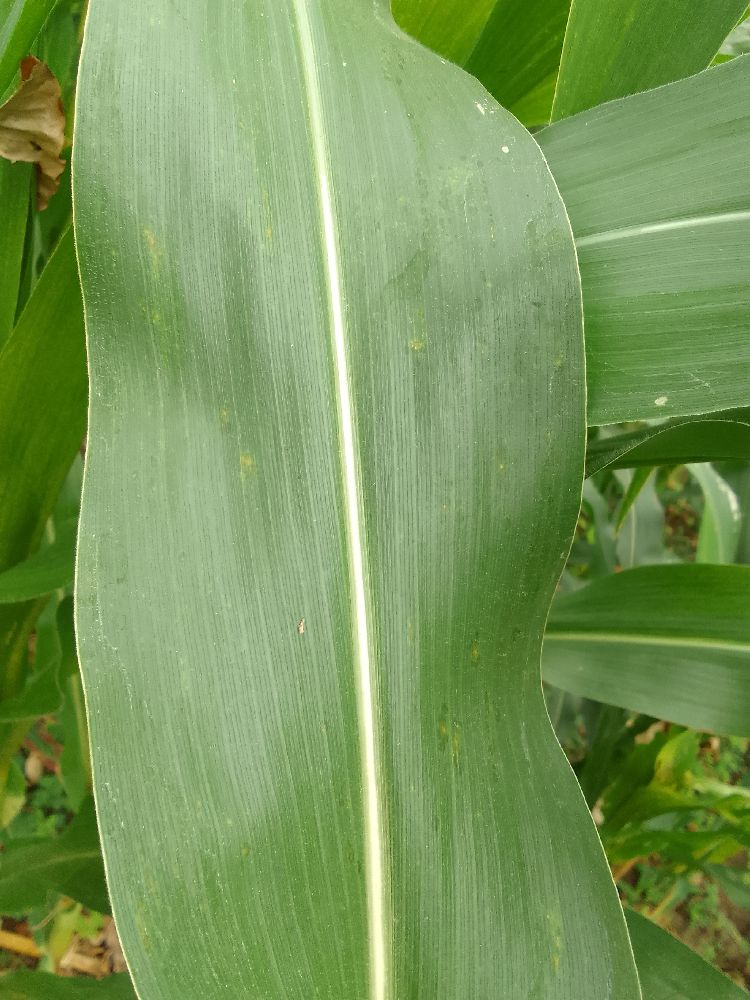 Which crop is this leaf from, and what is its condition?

maize, healthy
